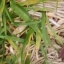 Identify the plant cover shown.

grass
